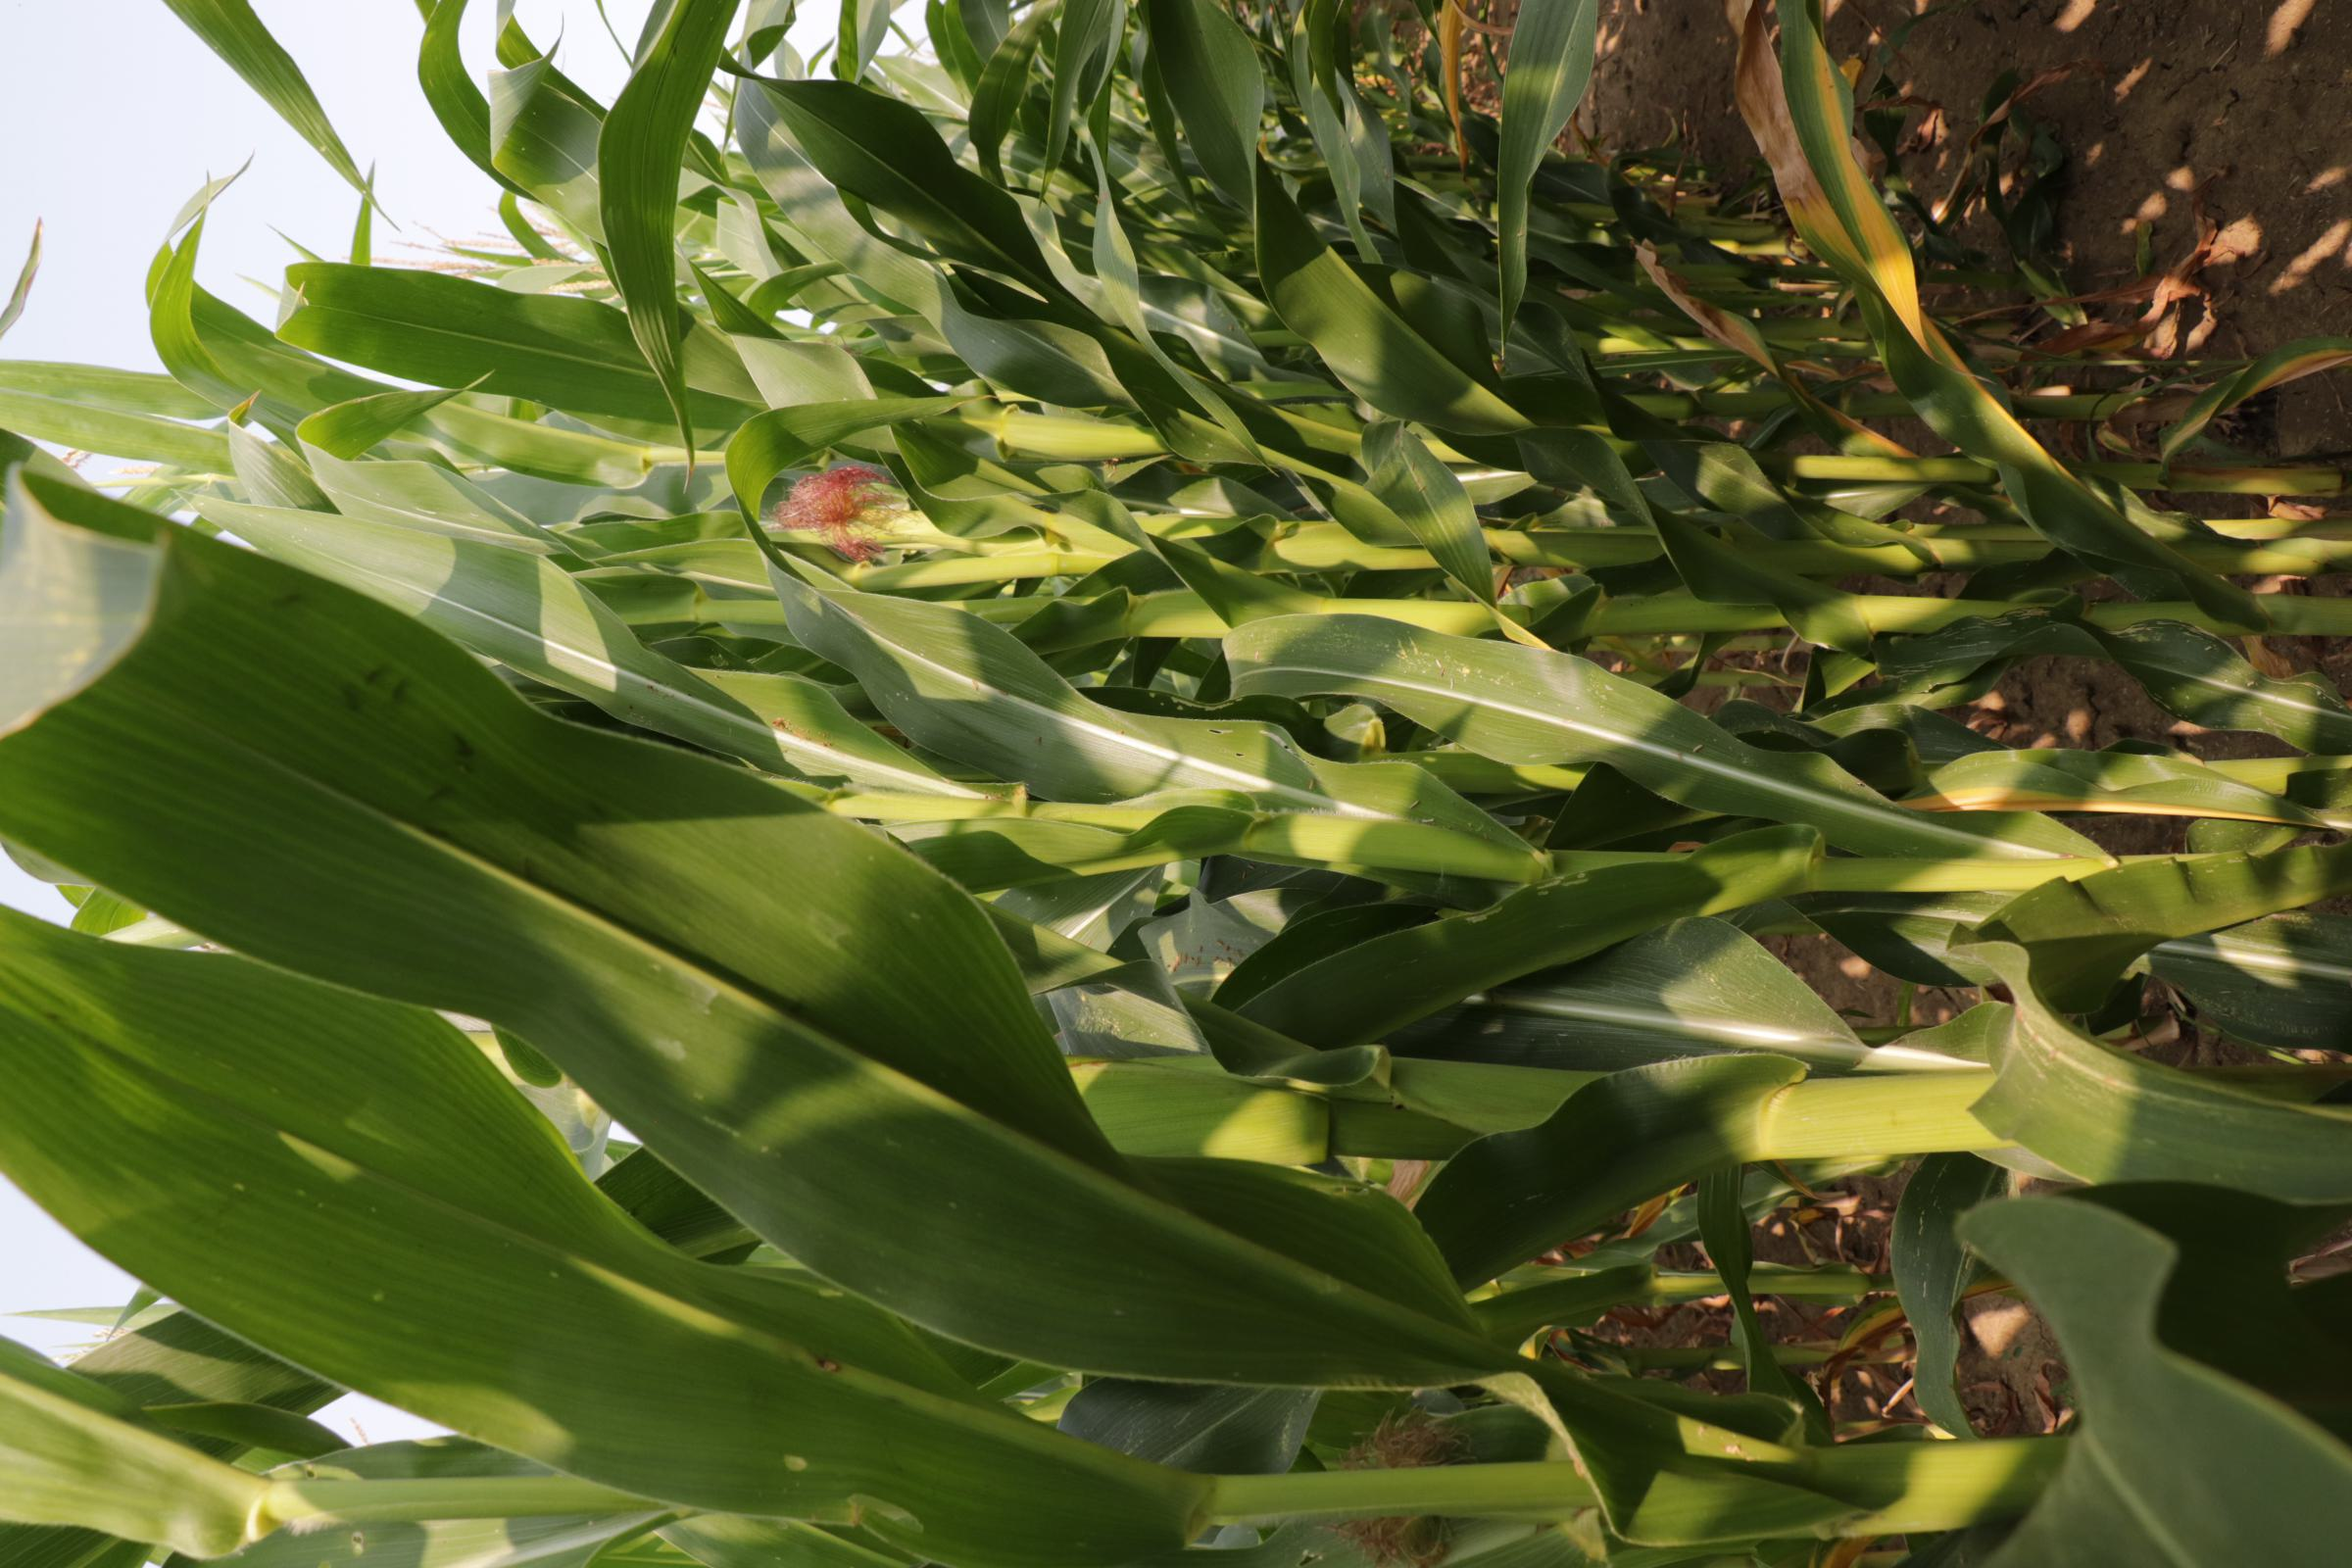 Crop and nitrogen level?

maize, reduced nitrogen fertilisation
